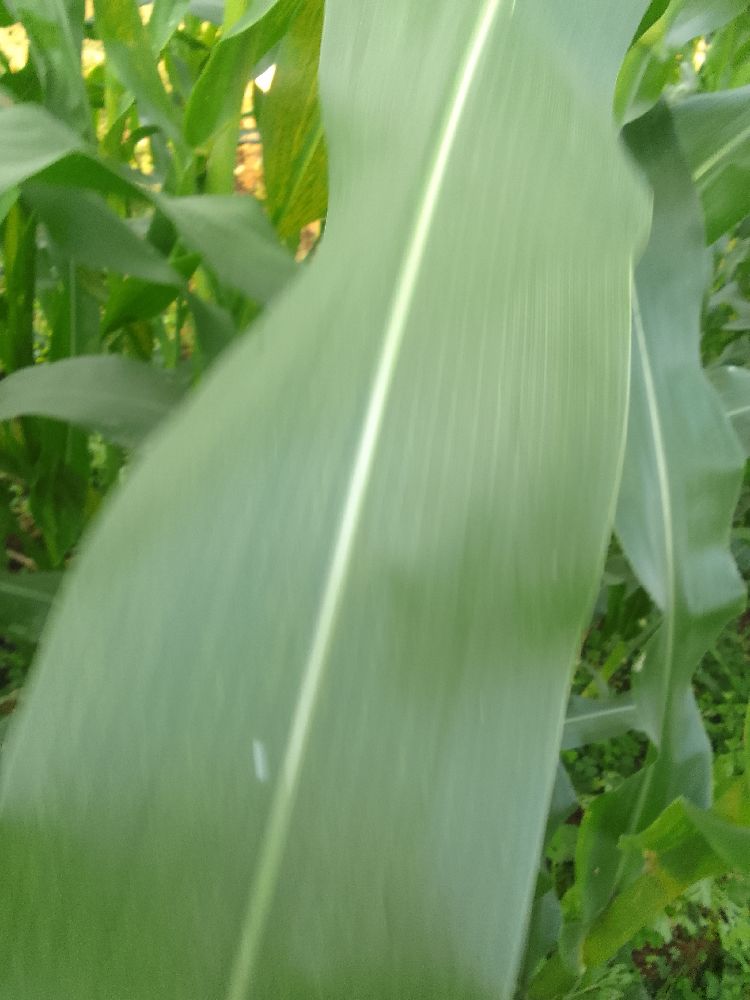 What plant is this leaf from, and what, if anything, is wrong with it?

maize, healthy
